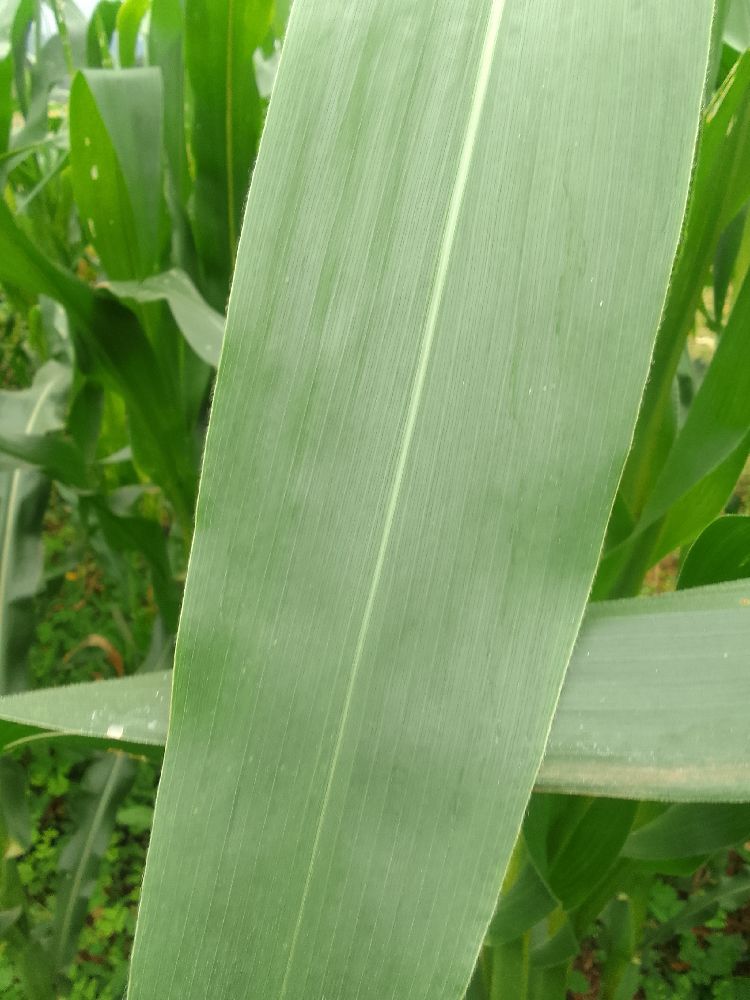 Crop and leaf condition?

maize, healthy
